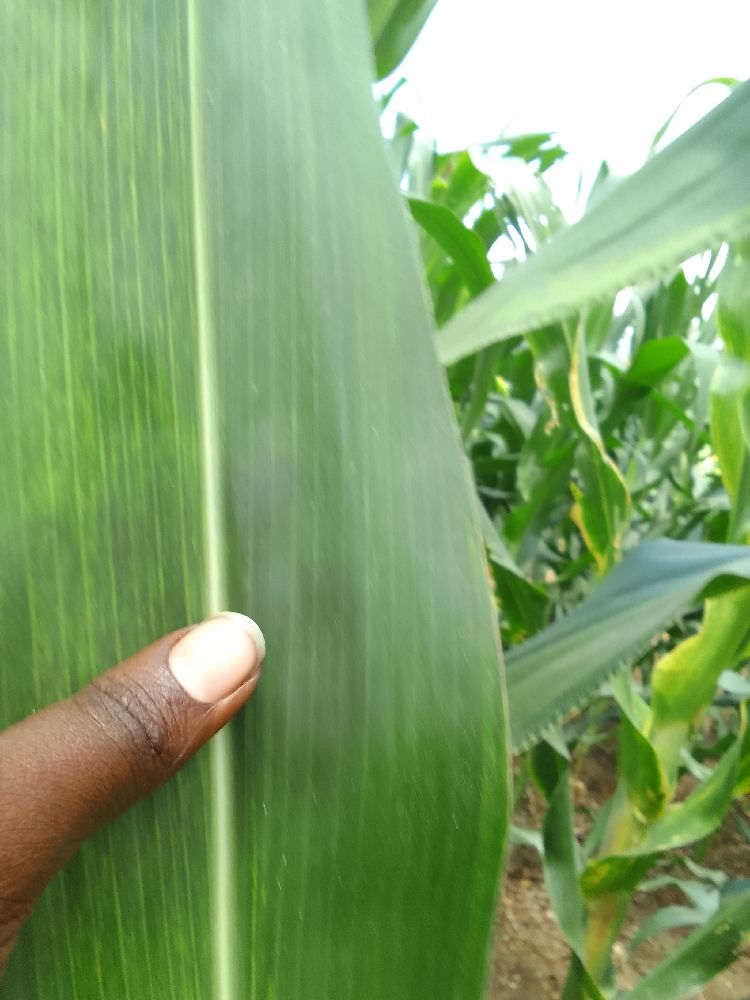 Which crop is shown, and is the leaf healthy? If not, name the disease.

maize, maize lethal necrosis
